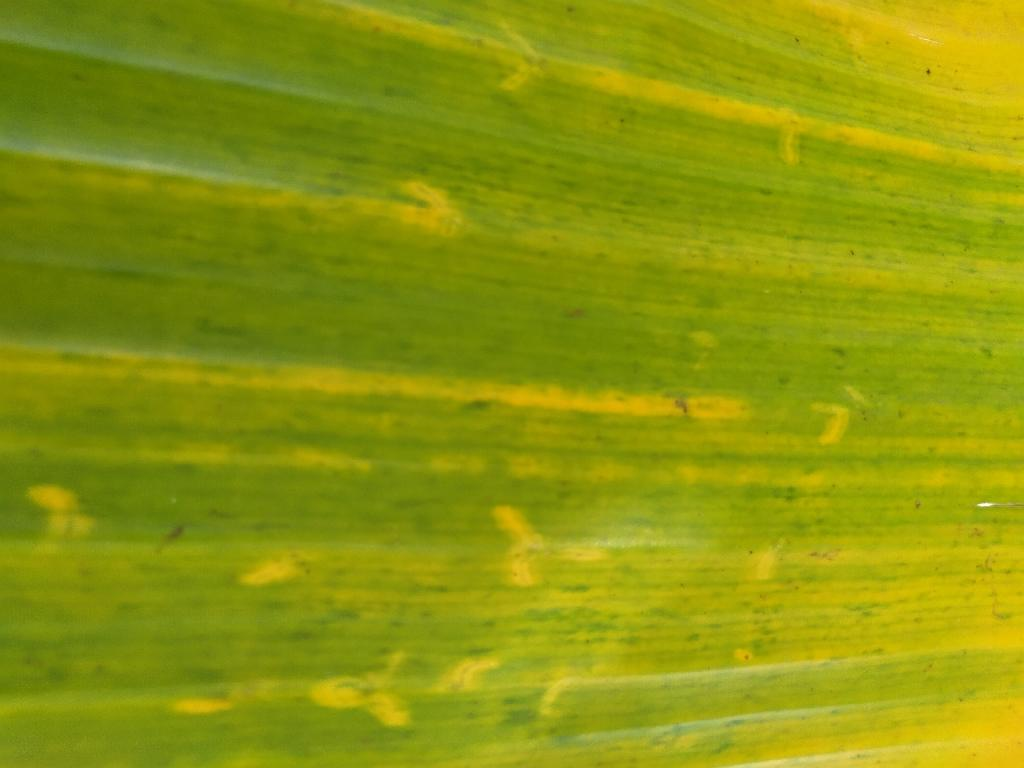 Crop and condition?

banana, fusarium wilt race 1
